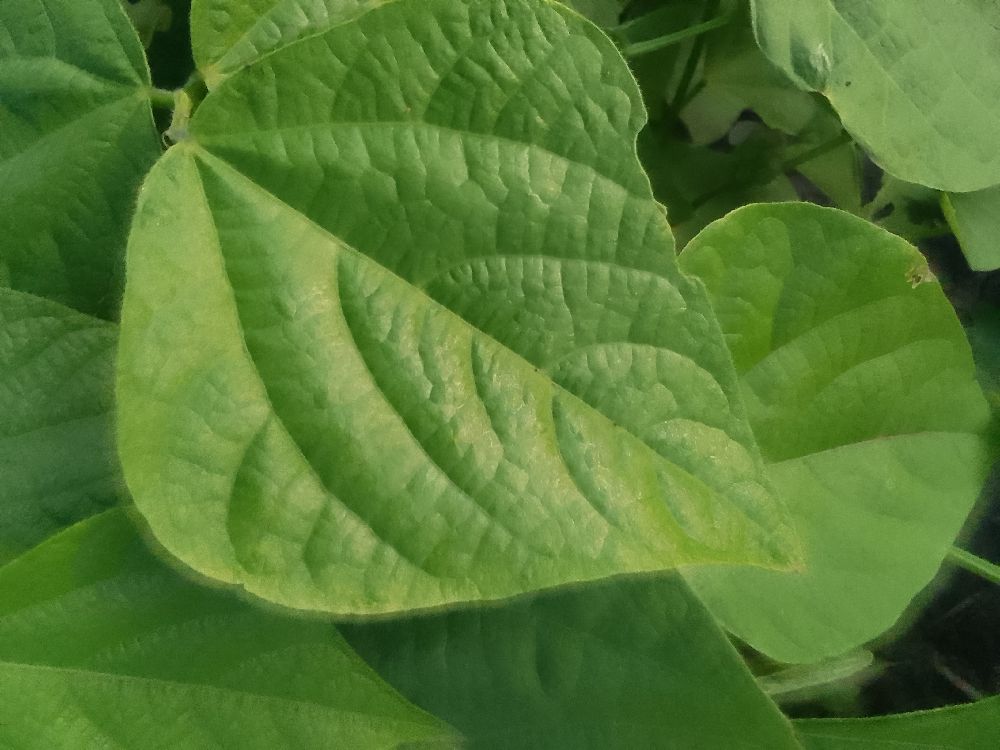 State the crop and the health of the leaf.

common bean, healthy
